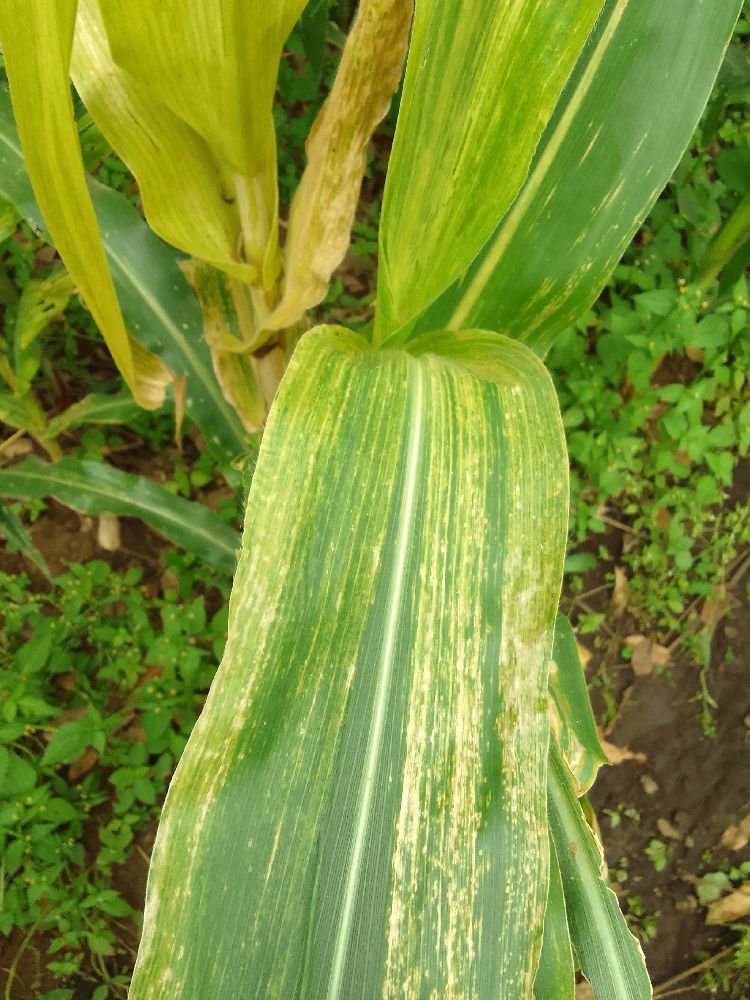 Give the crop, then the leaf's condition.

maize, maize lethal necrosis
